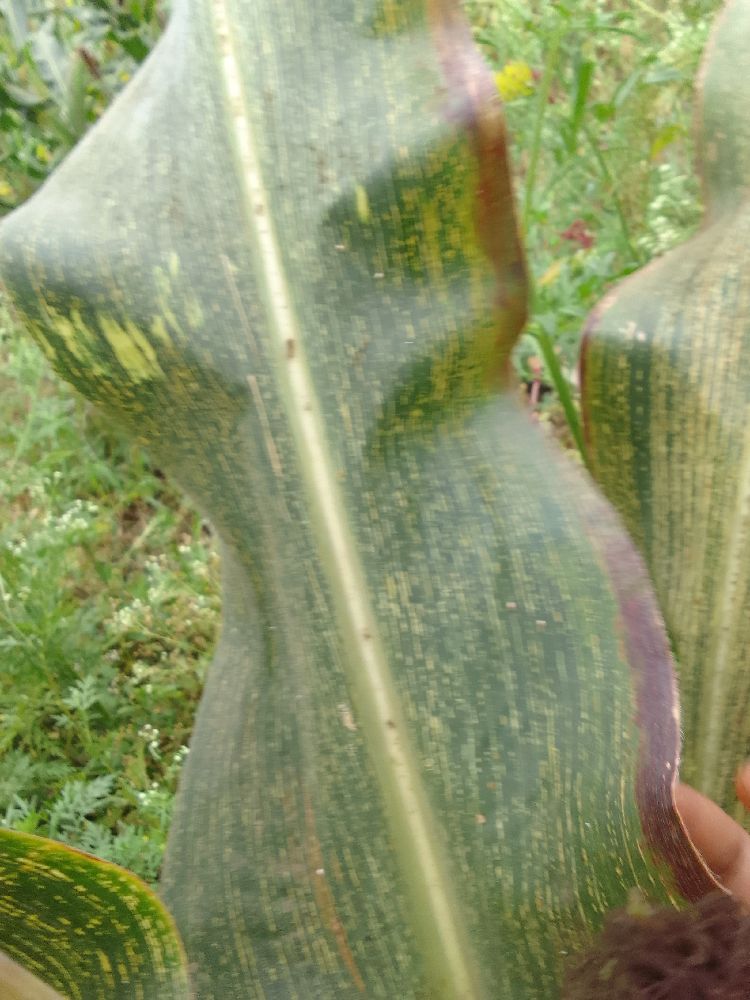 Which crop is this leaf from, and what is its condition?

maize, maize streak virus
